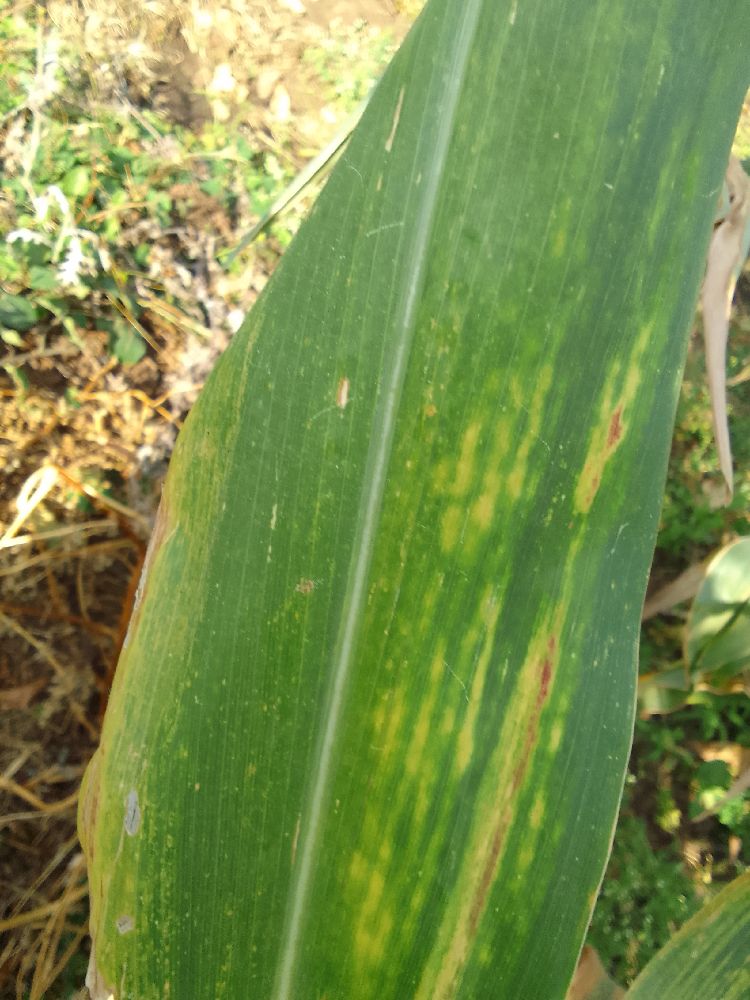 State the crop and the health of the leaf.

maize, maize lethal necrosis
